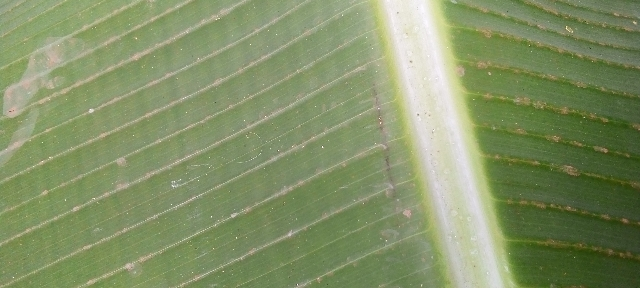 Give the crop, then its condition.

banana, healthy
